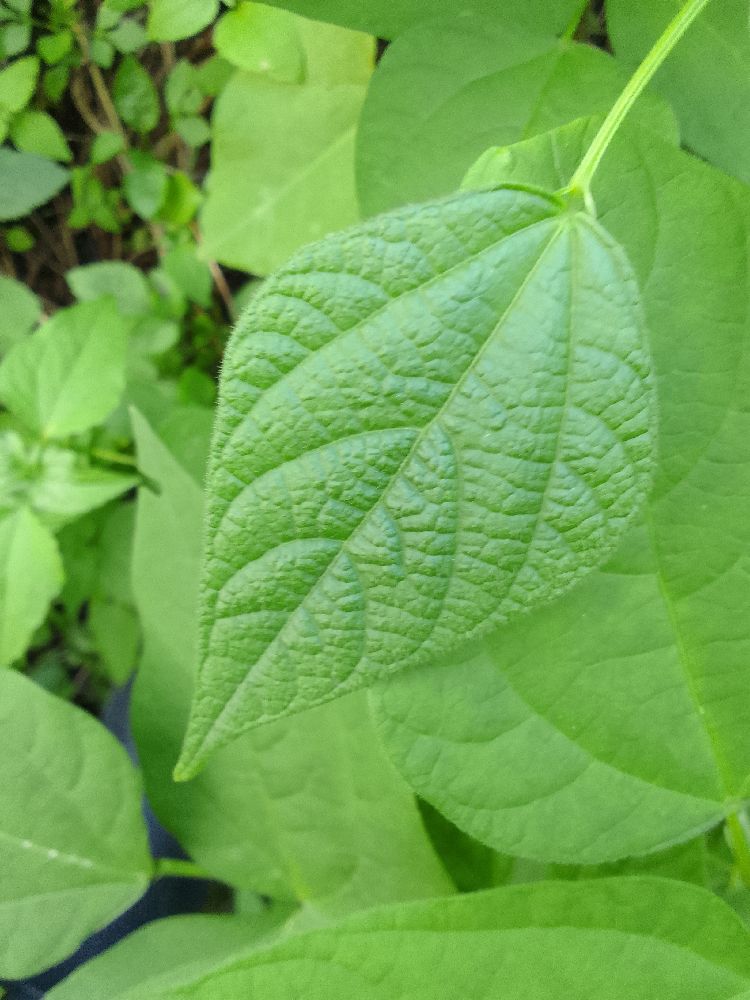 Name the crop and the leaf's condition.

common bean, healthy
